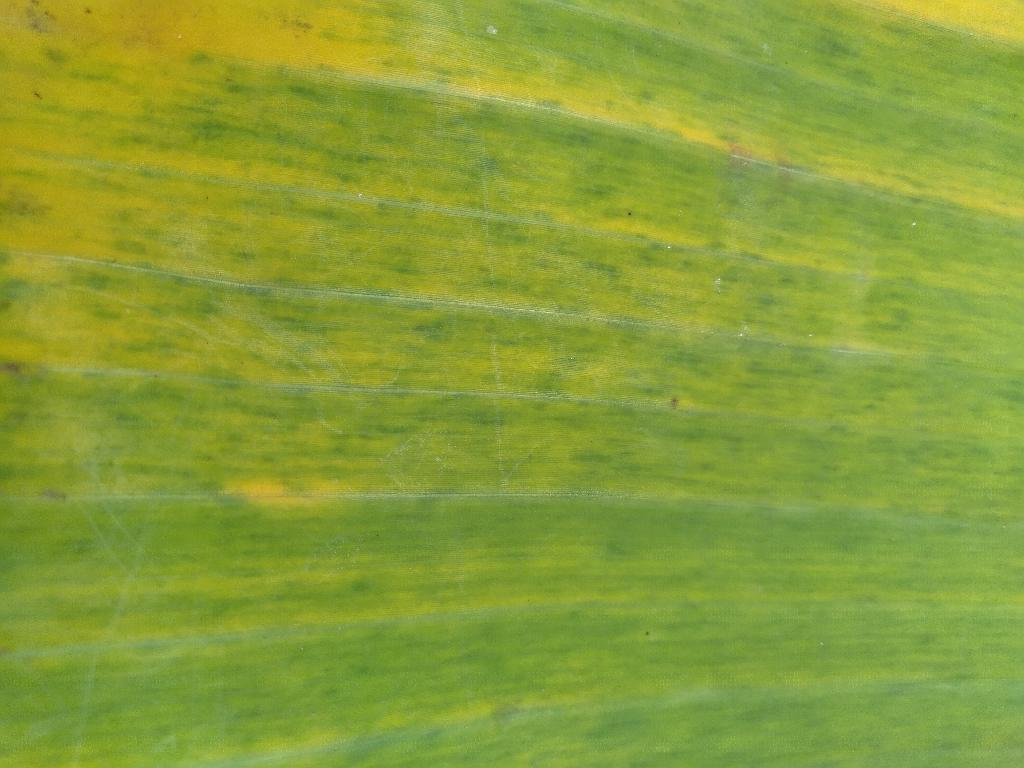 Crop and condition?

banana, fusarium wilt race 1
